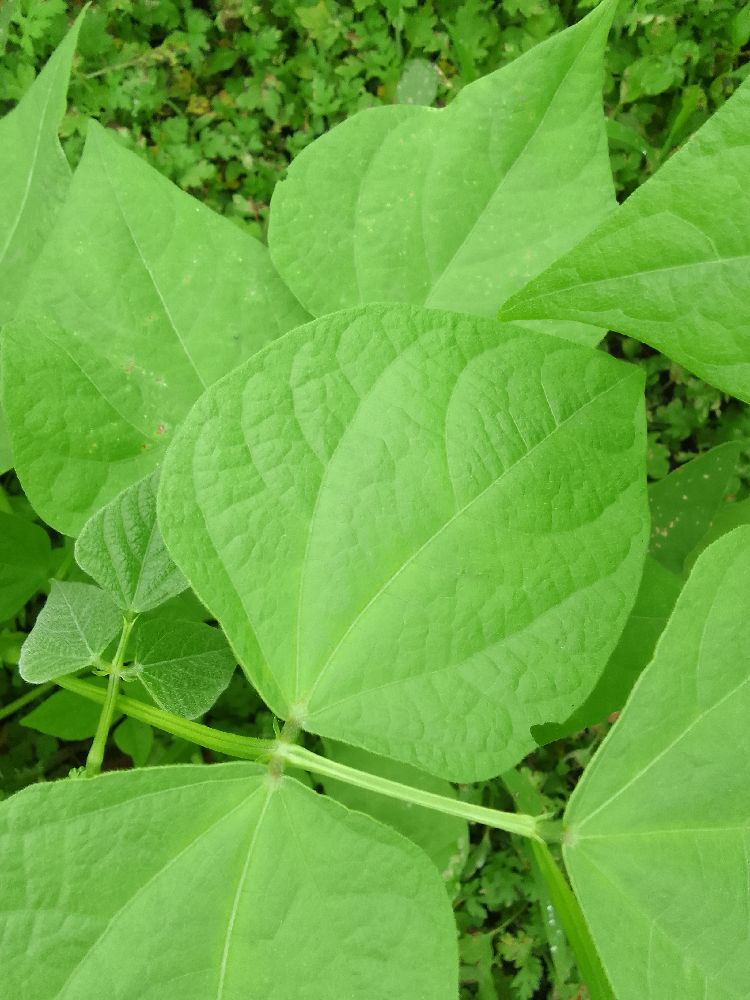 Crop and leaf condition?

common bean, healthy
